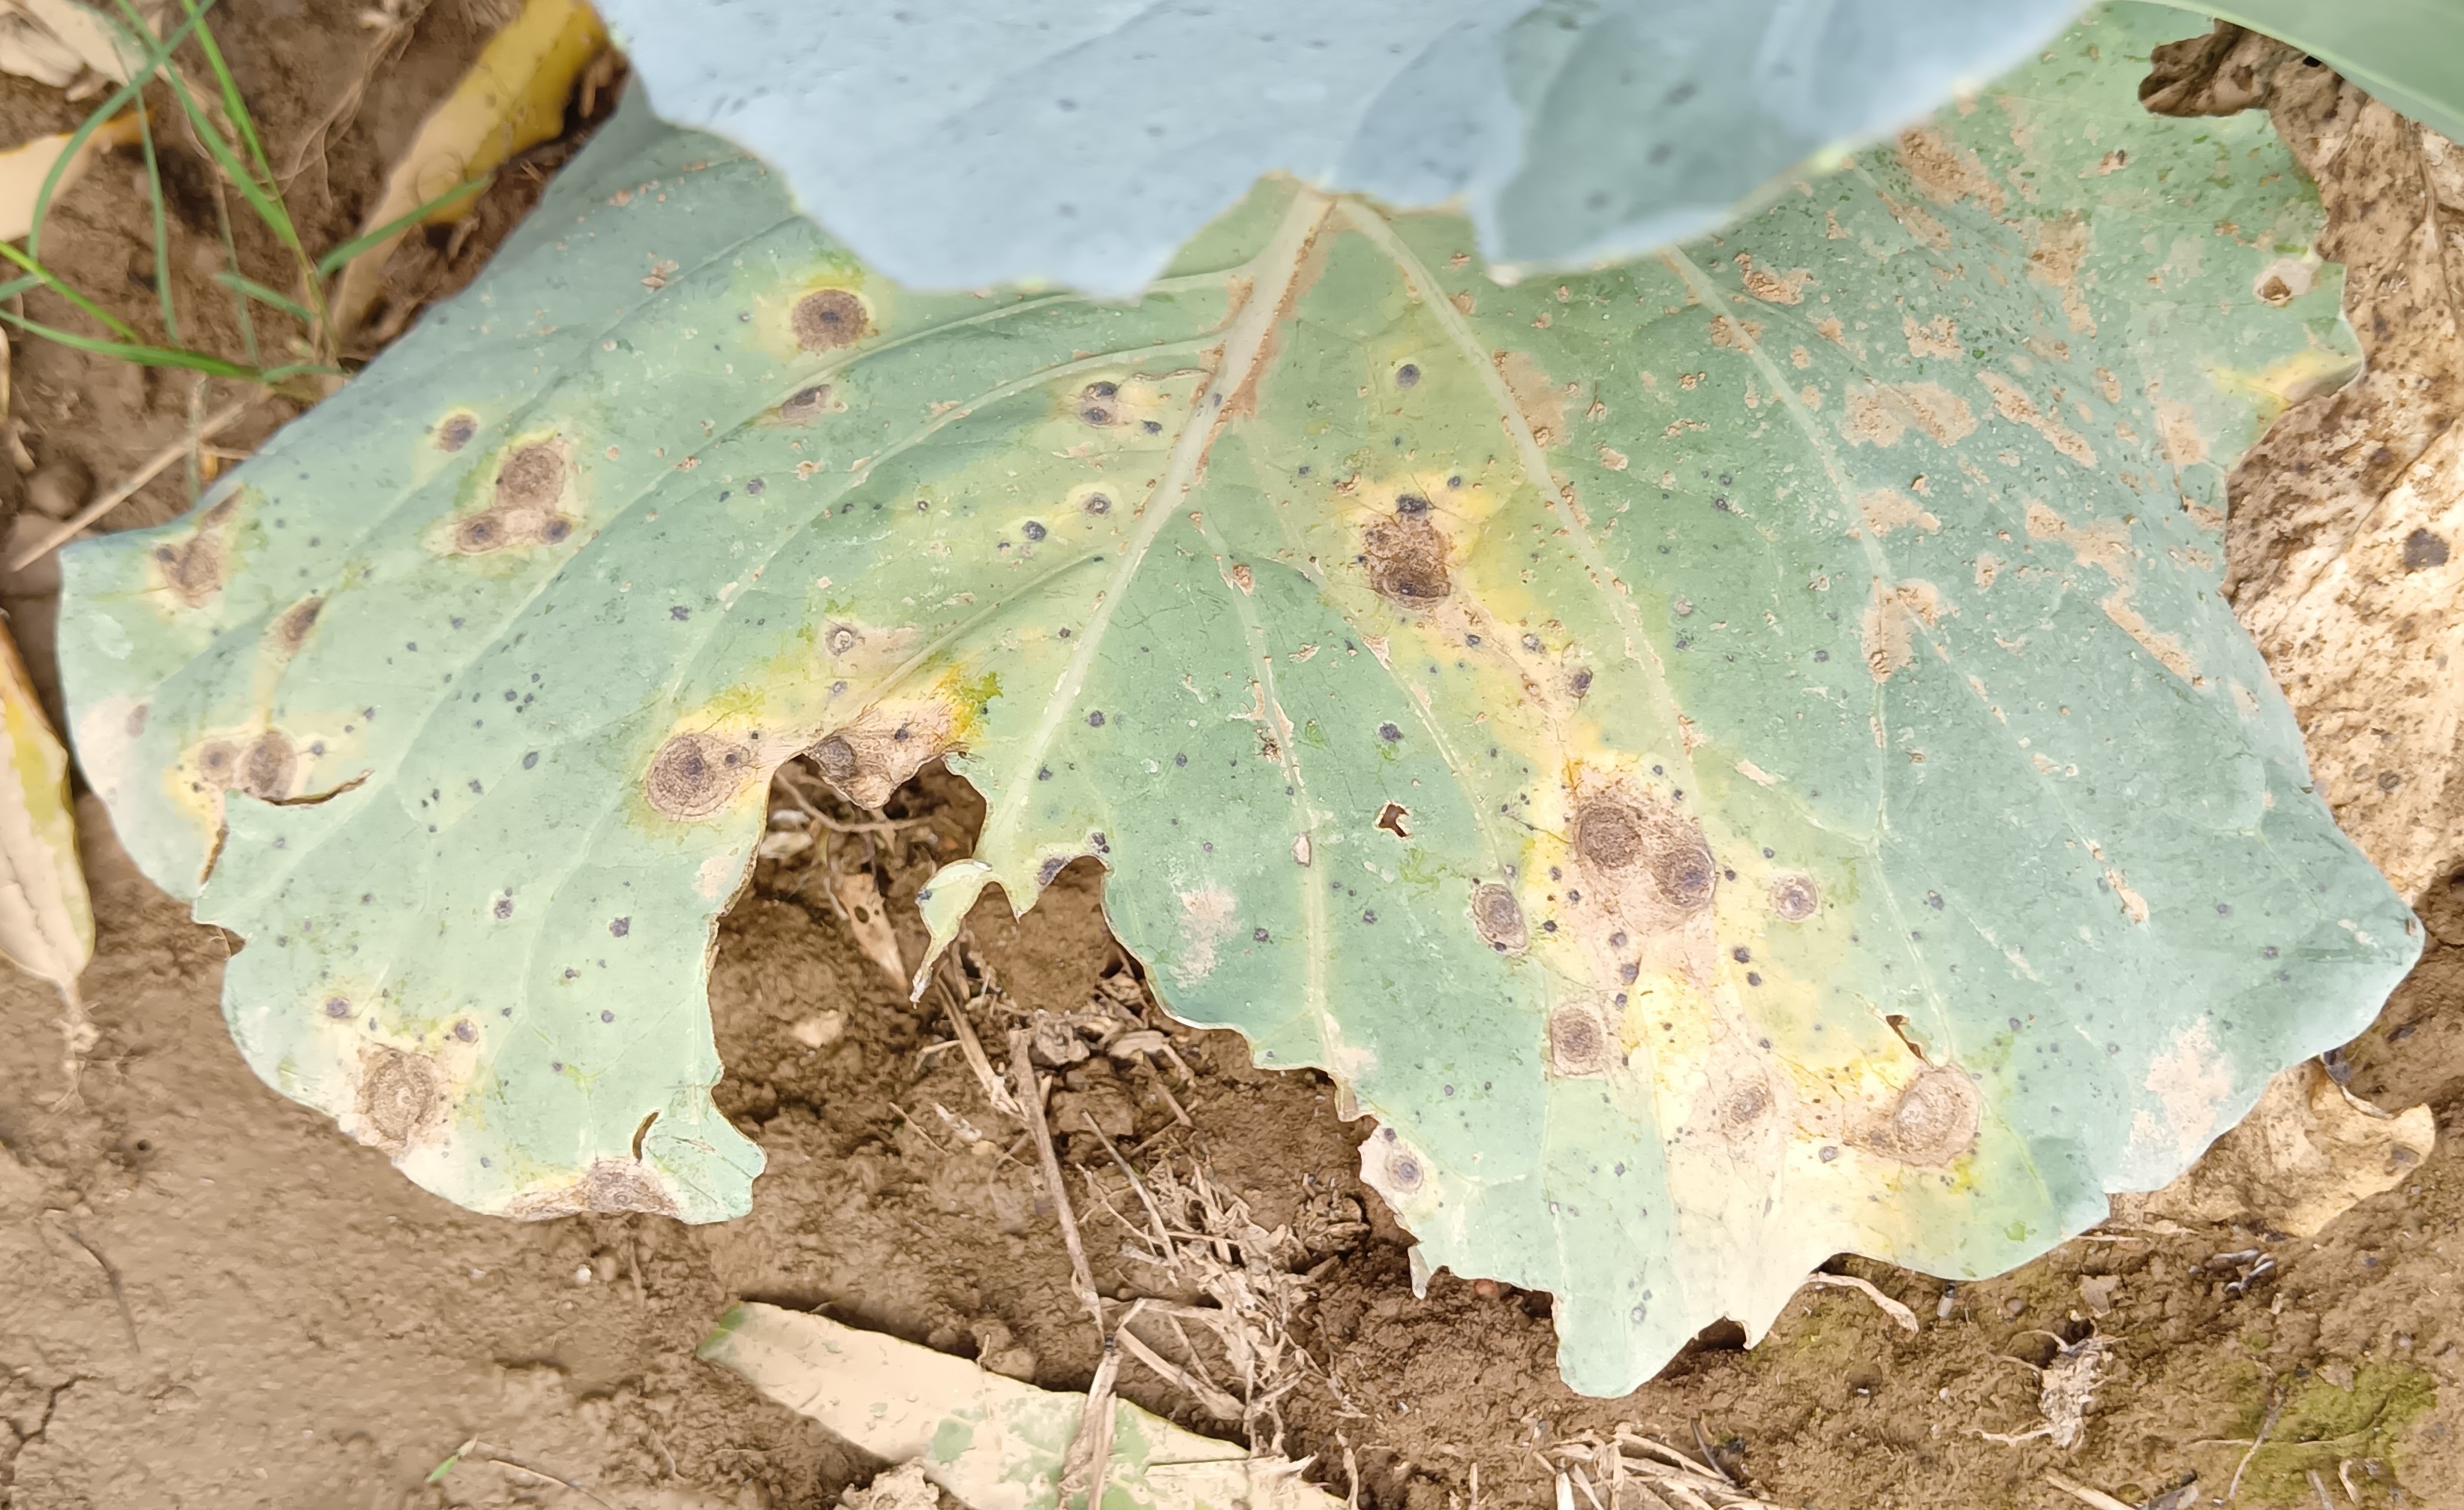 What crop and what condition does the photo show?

cabbage, alternaria
